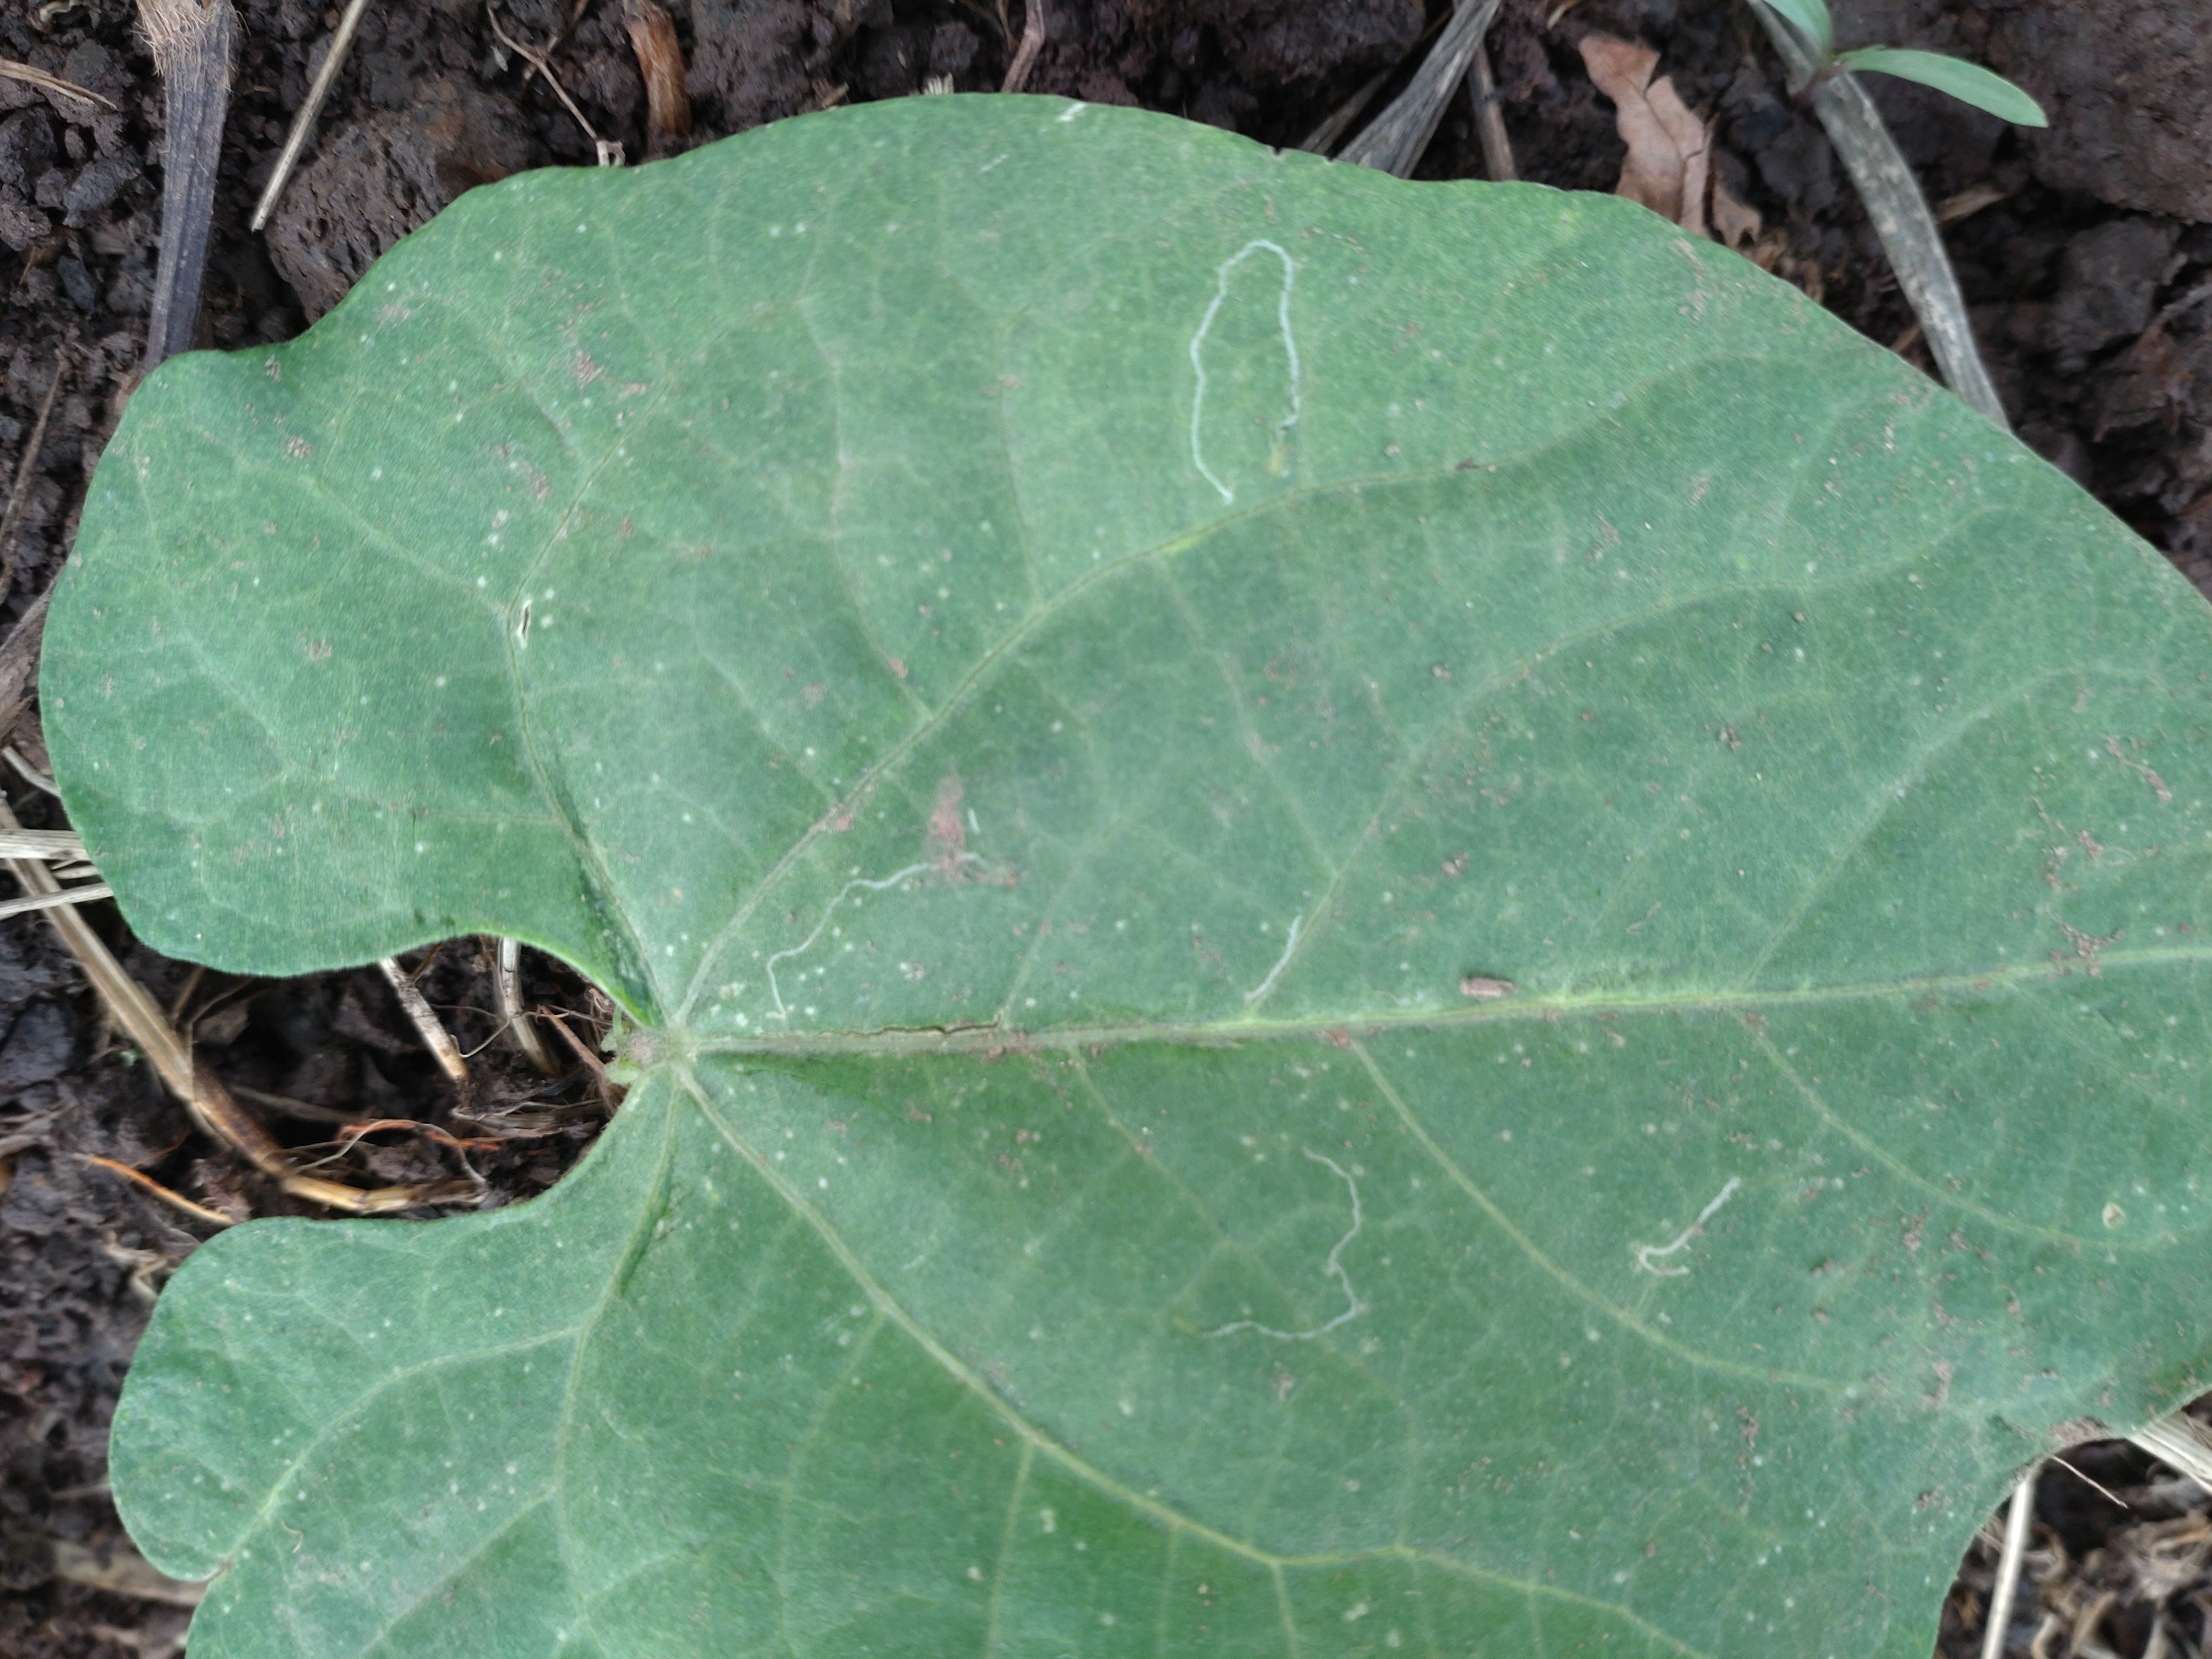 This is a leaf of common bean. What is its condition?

healthy
